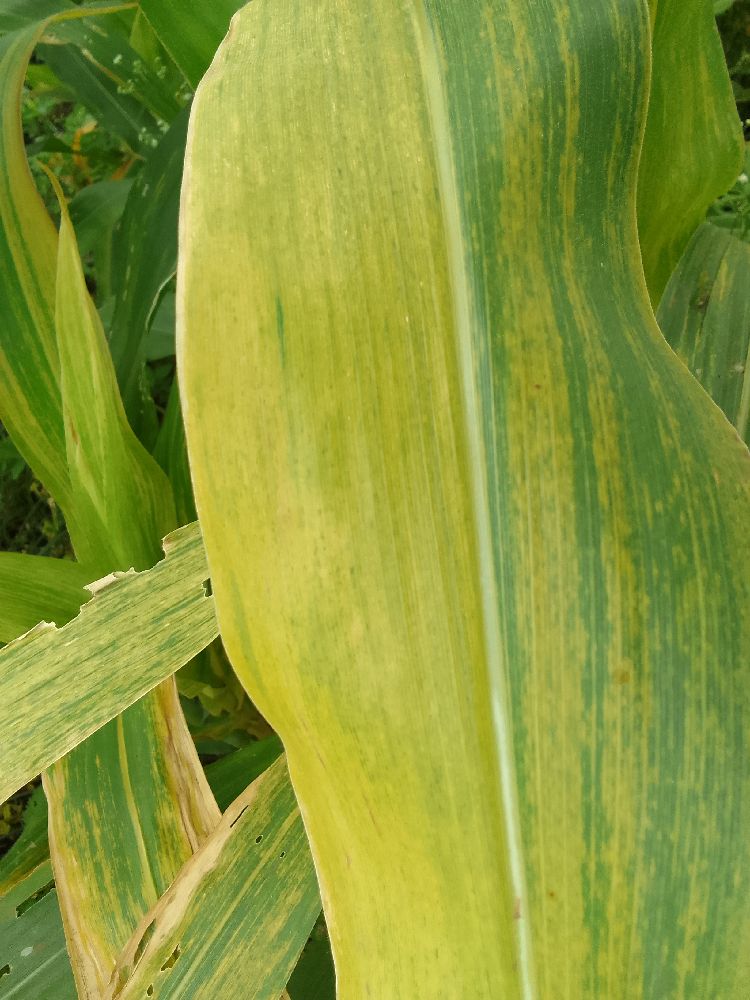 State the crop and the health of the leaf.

maize, maize lethal necrosis
